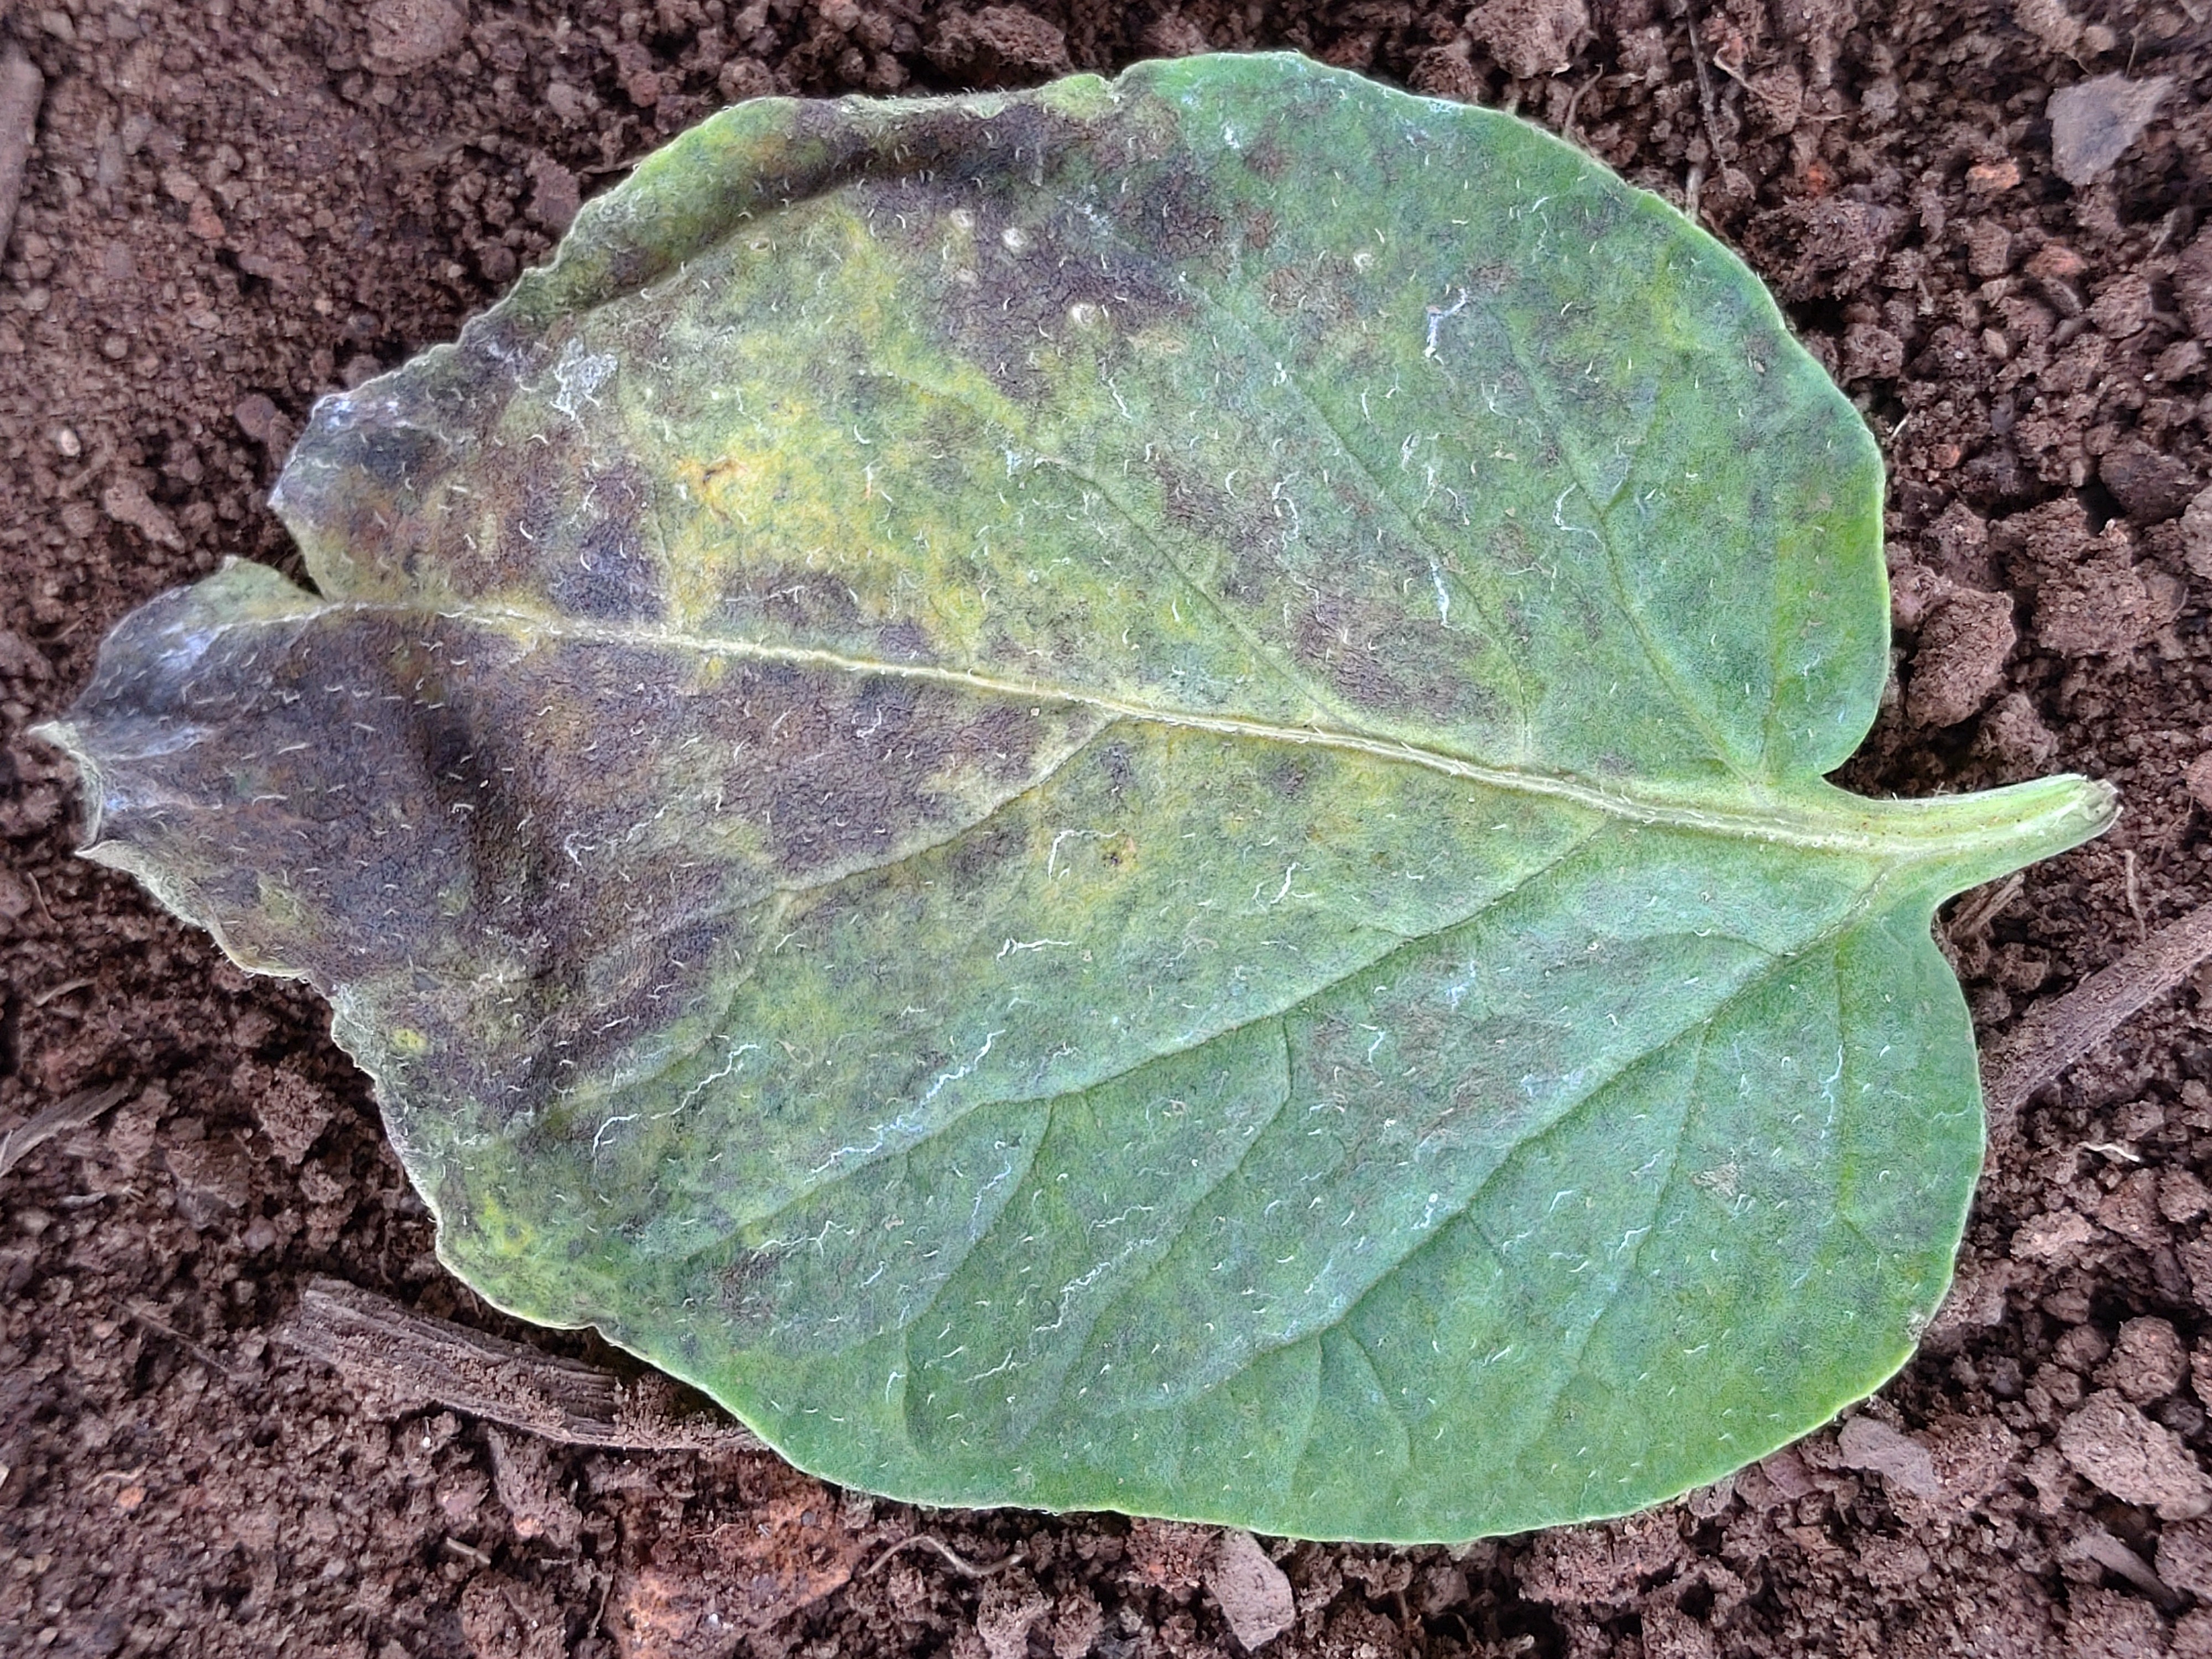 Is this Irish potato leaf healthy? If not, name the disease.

late blight
